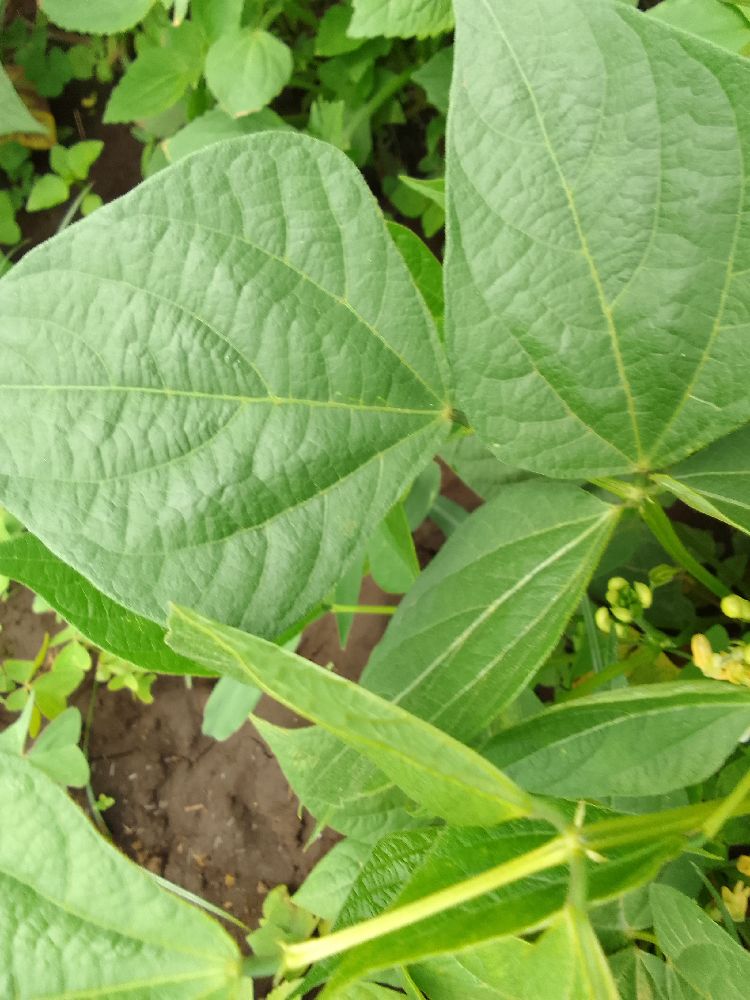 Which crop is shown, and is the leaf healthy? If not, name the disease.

common bean, healthy
